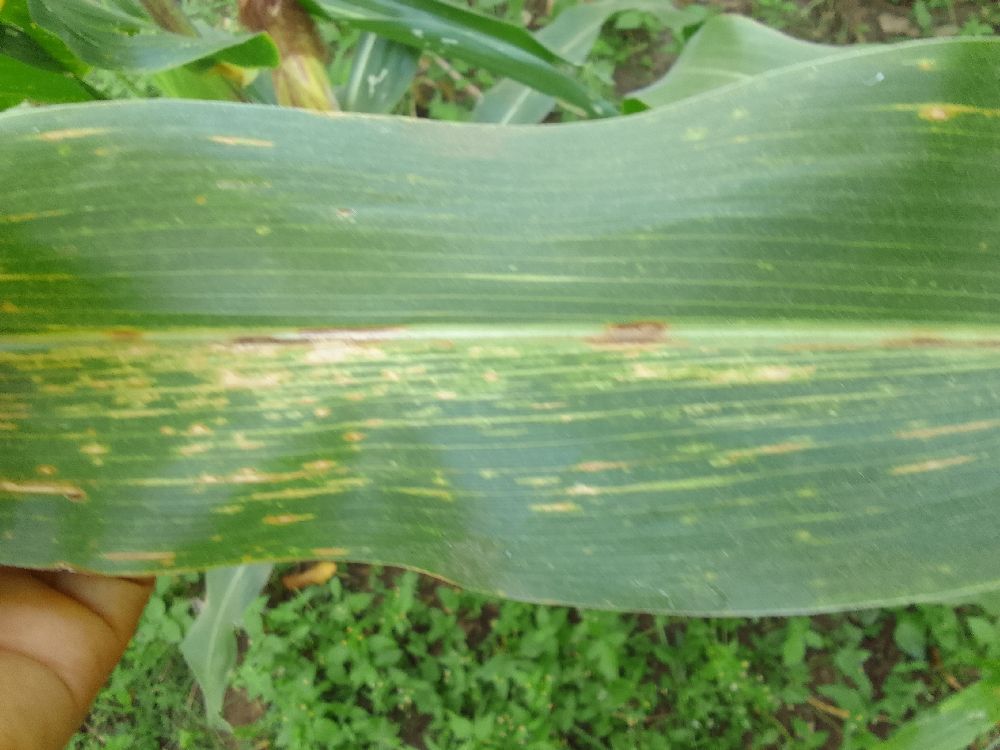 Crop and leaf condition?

maize, maize lethal necrosis
